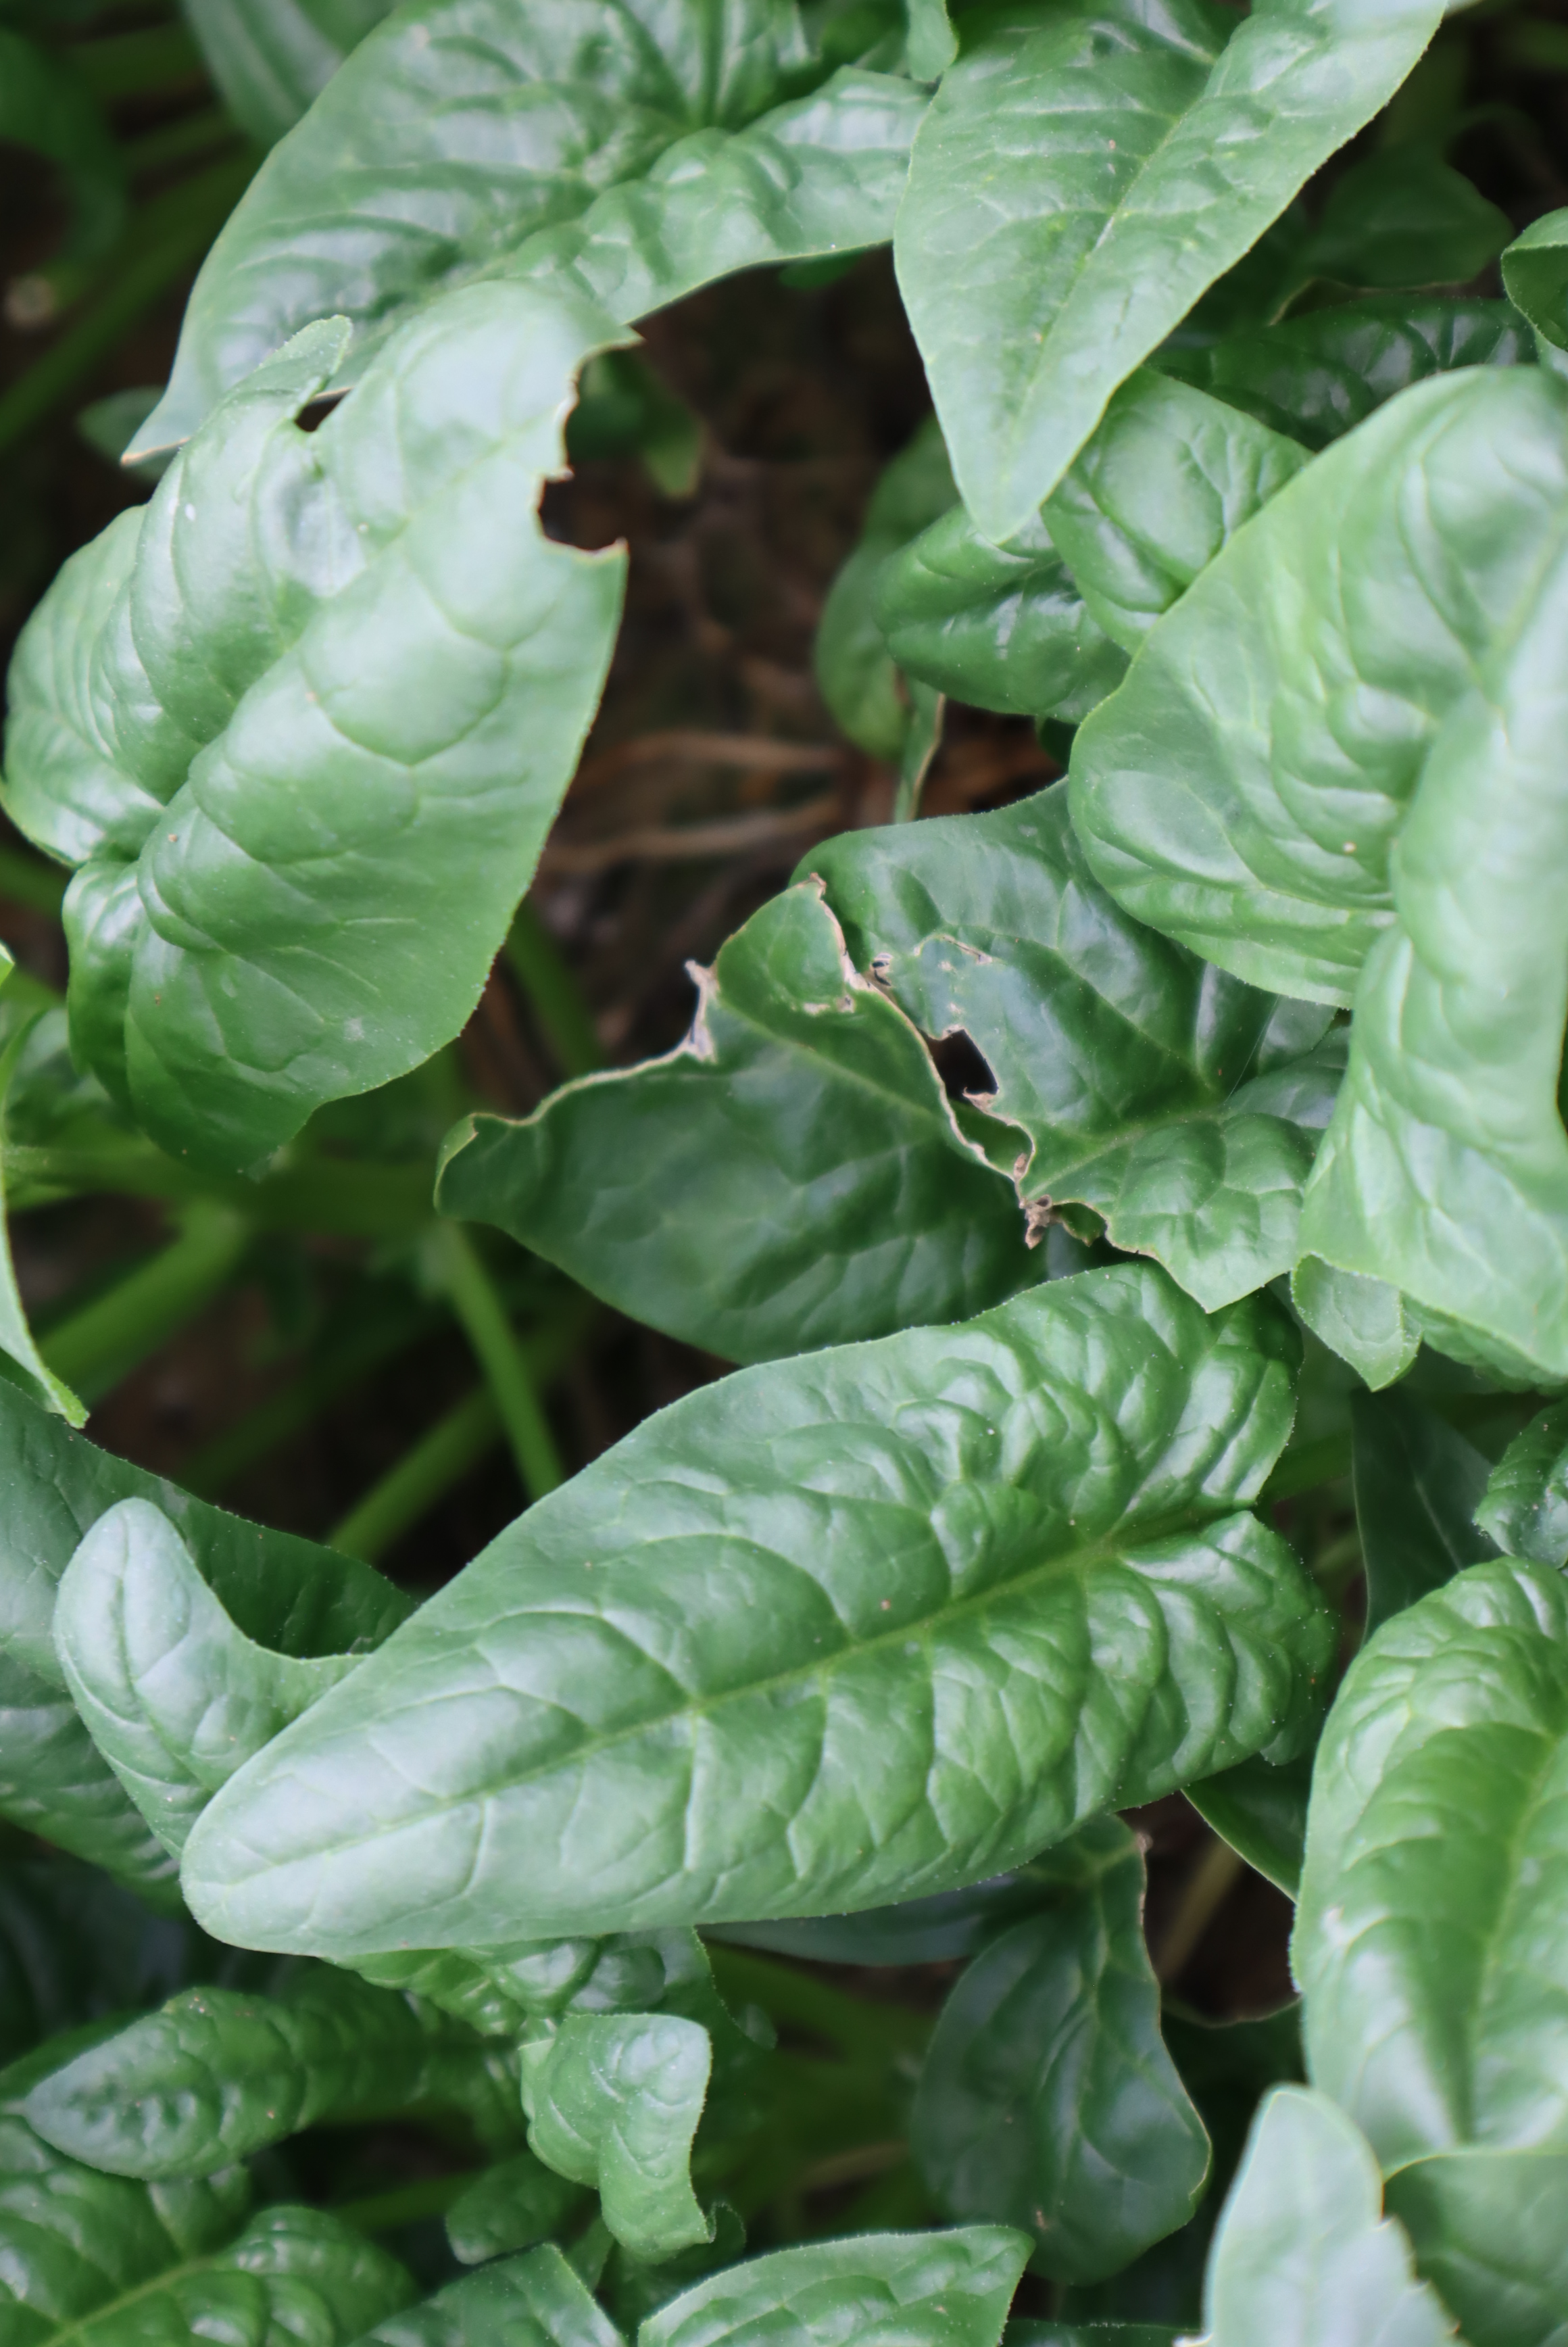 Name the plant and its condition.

spinach, mechanical damage
